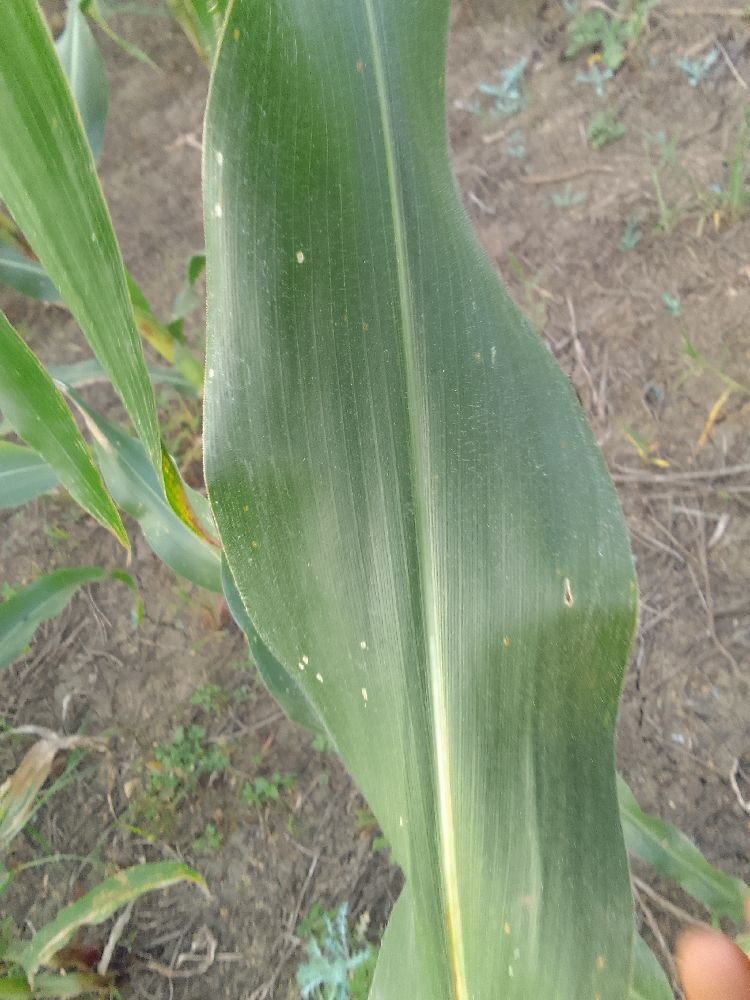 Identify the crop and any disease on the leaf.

maize, healthy
